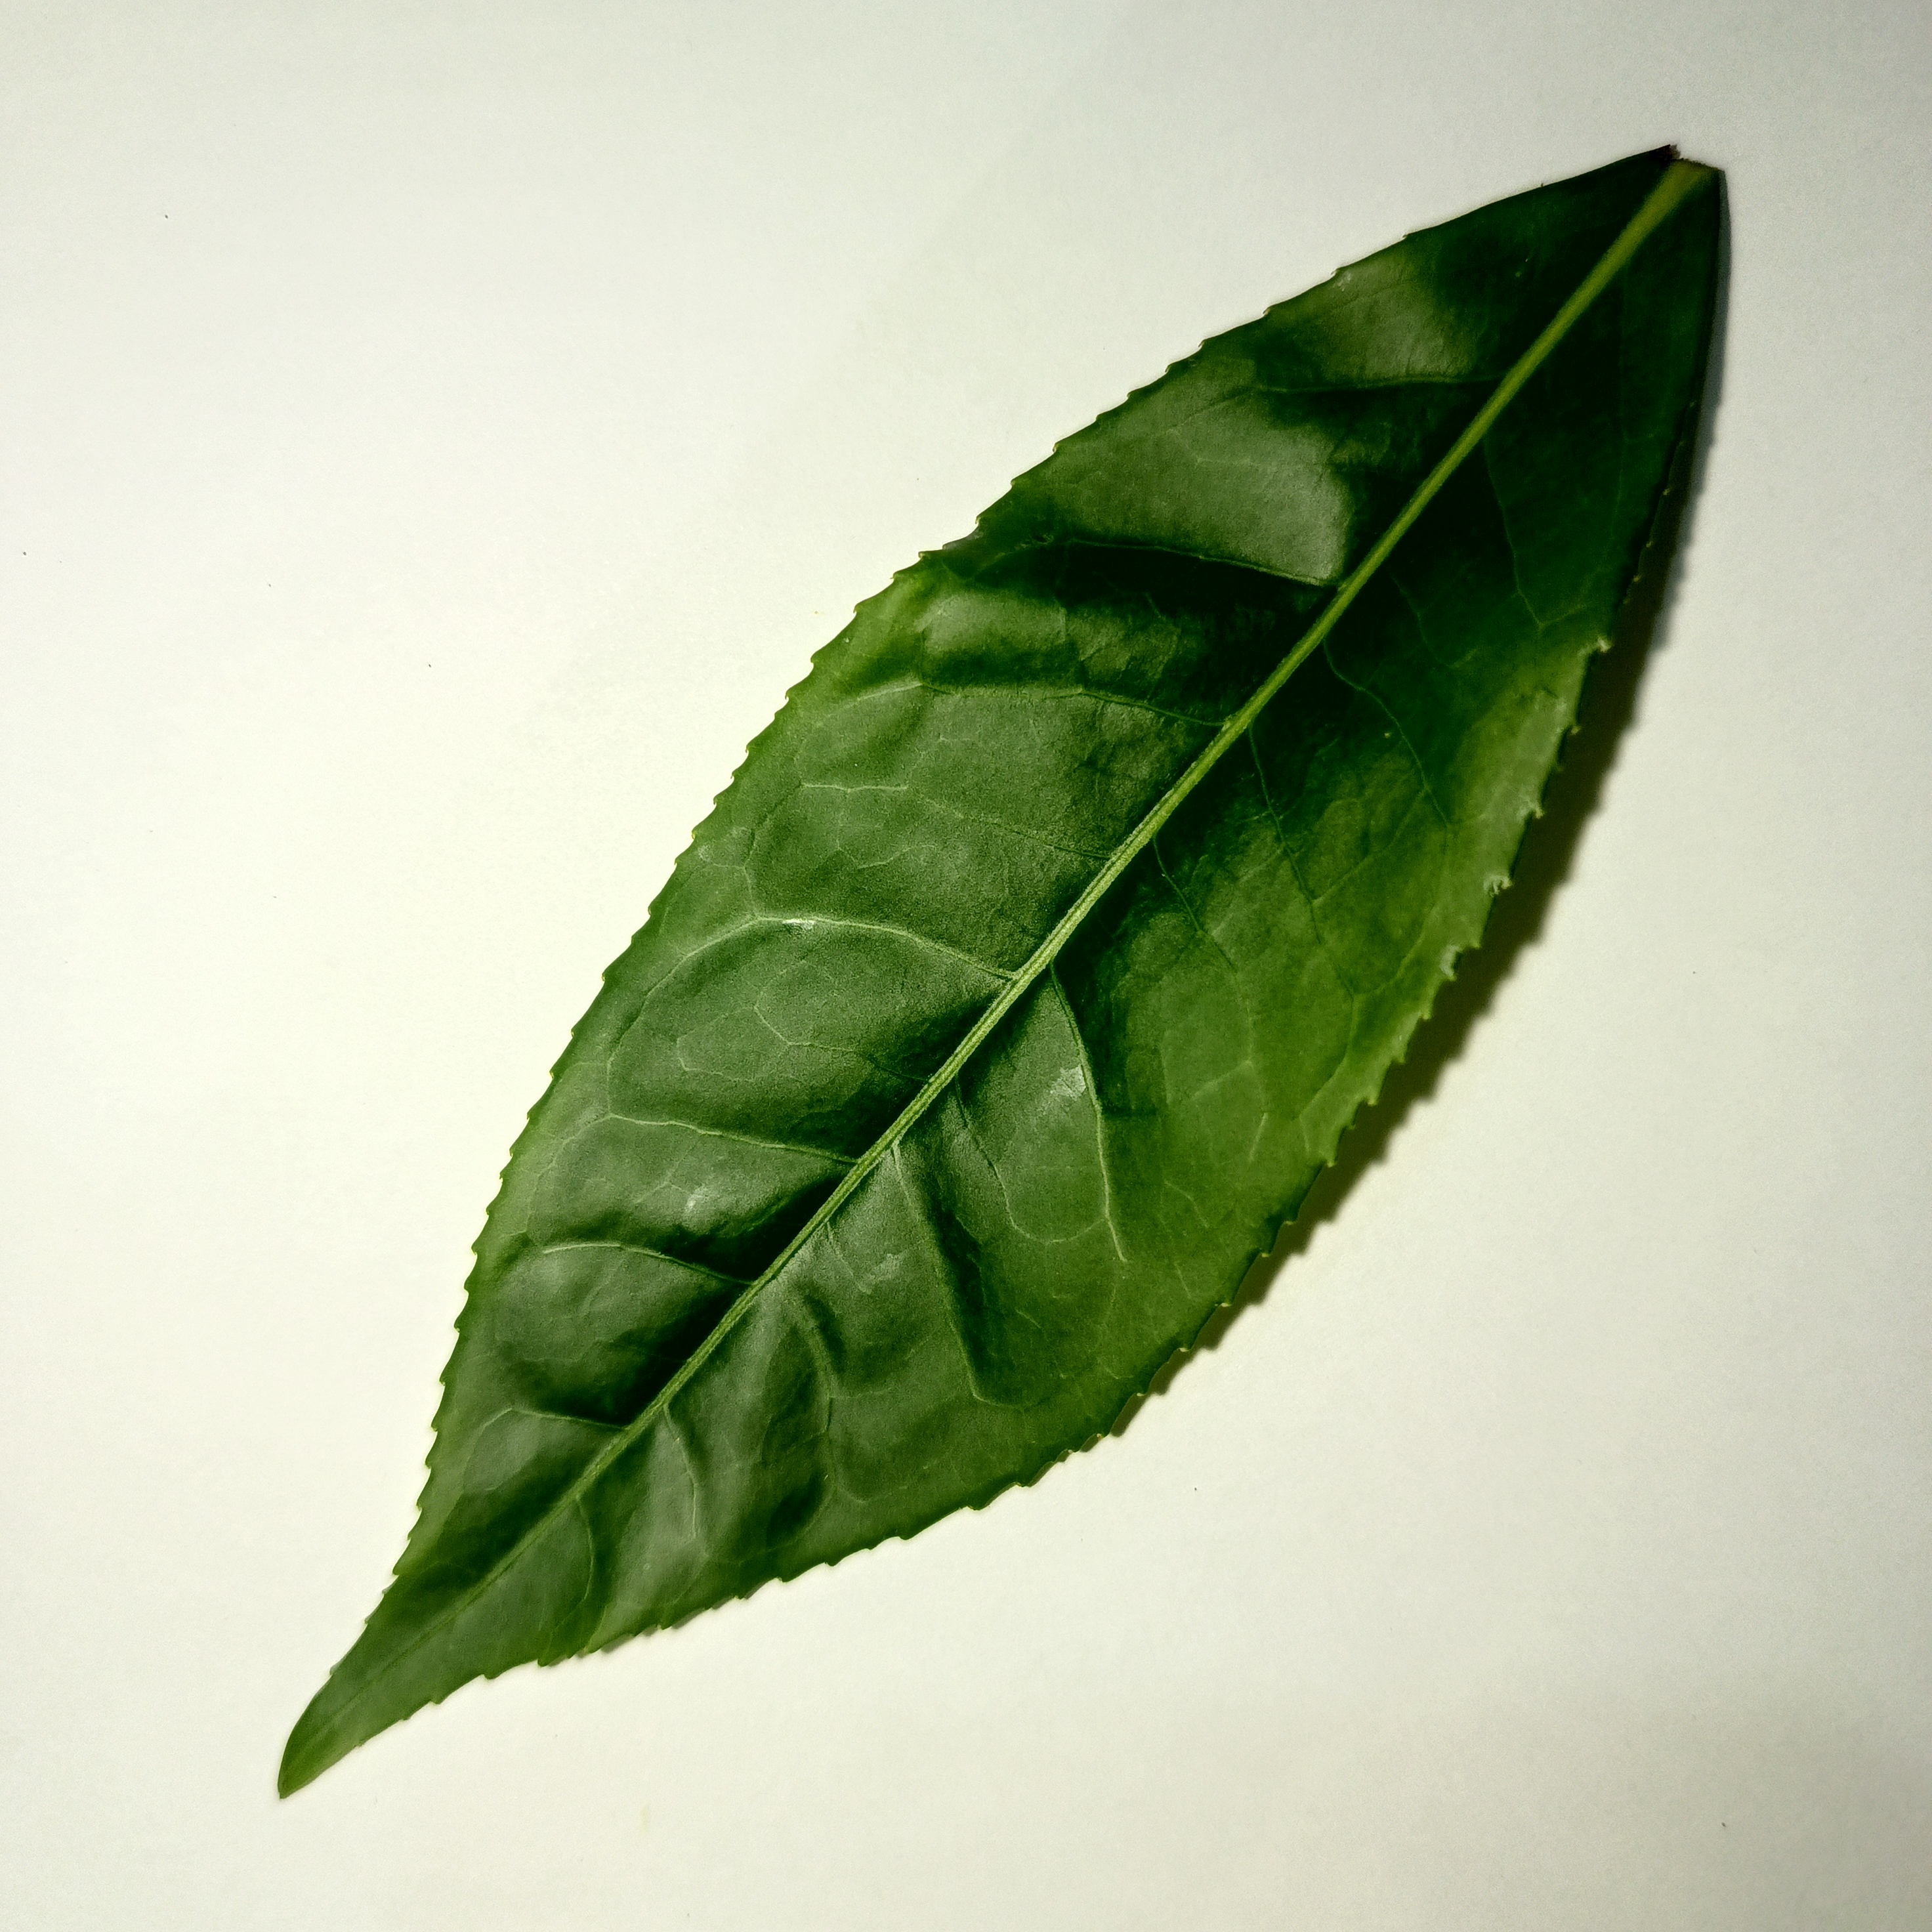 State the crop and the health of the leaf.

tea, healthy
